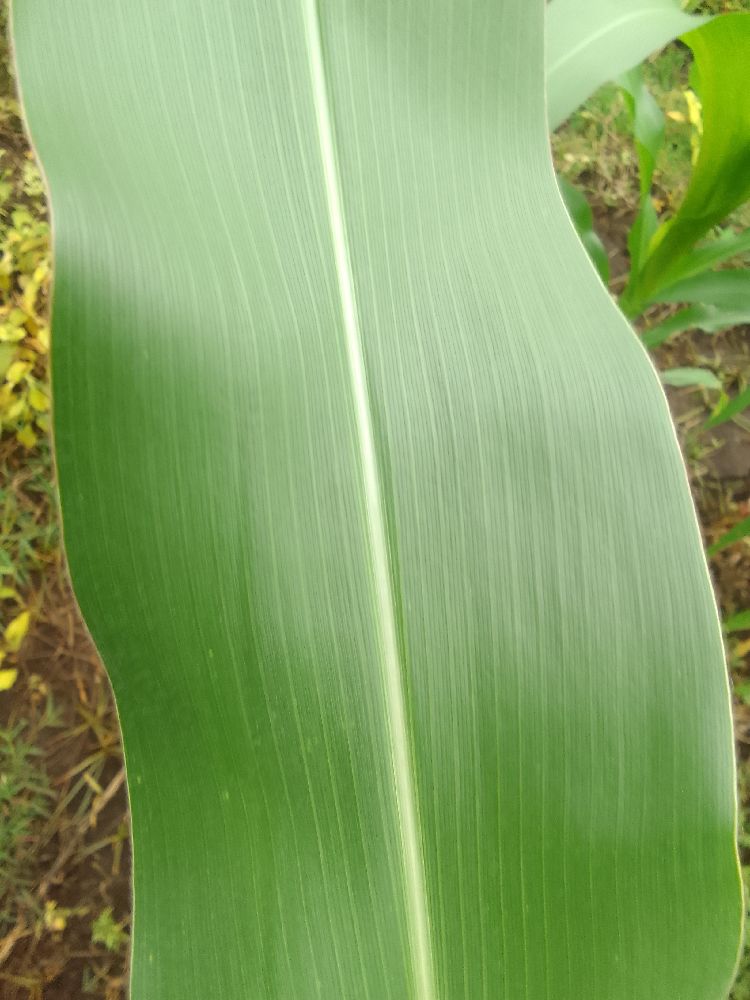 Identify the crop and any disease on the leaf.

maize, healthy
